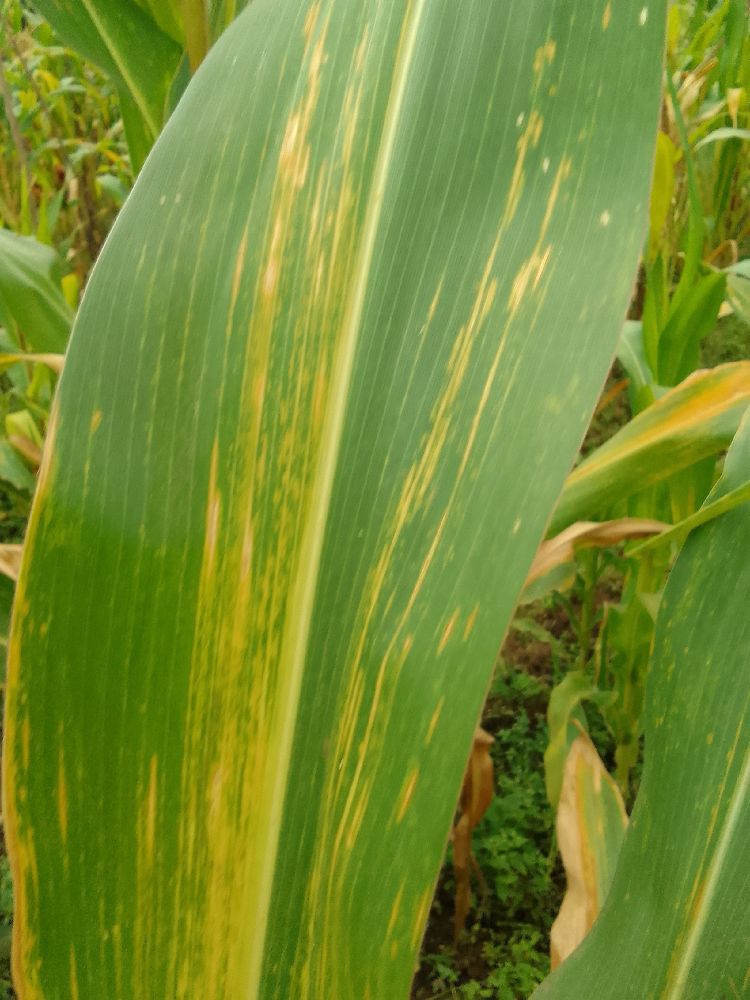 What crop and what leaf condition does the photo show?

maize, maize lethal necrosis
